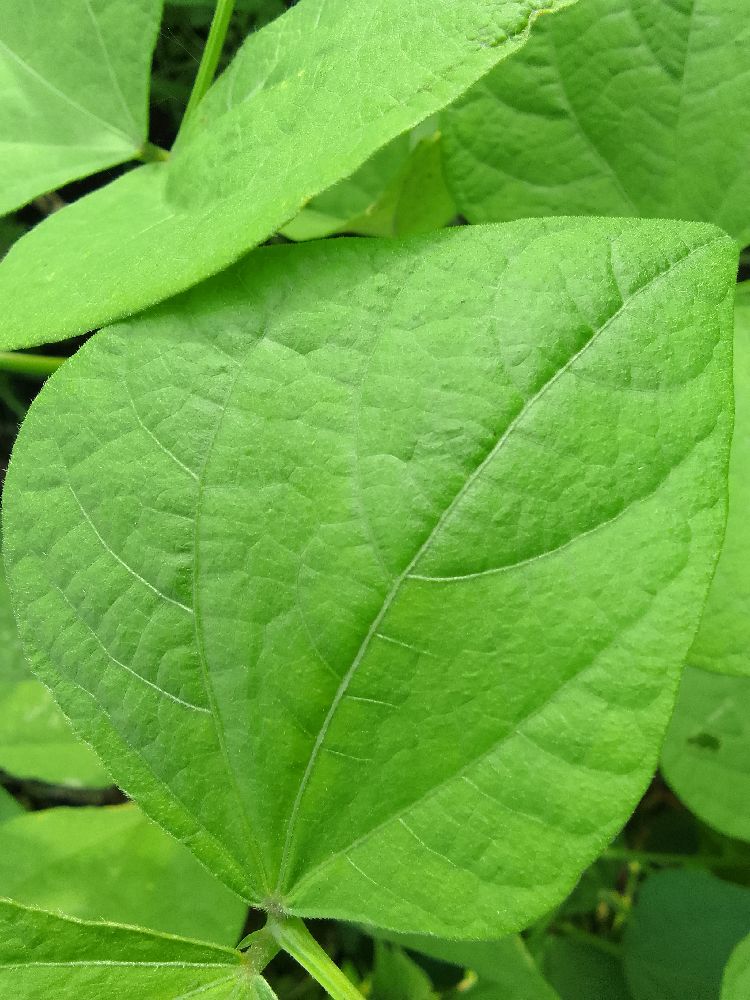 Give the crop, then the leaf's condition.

common bean, healthy
